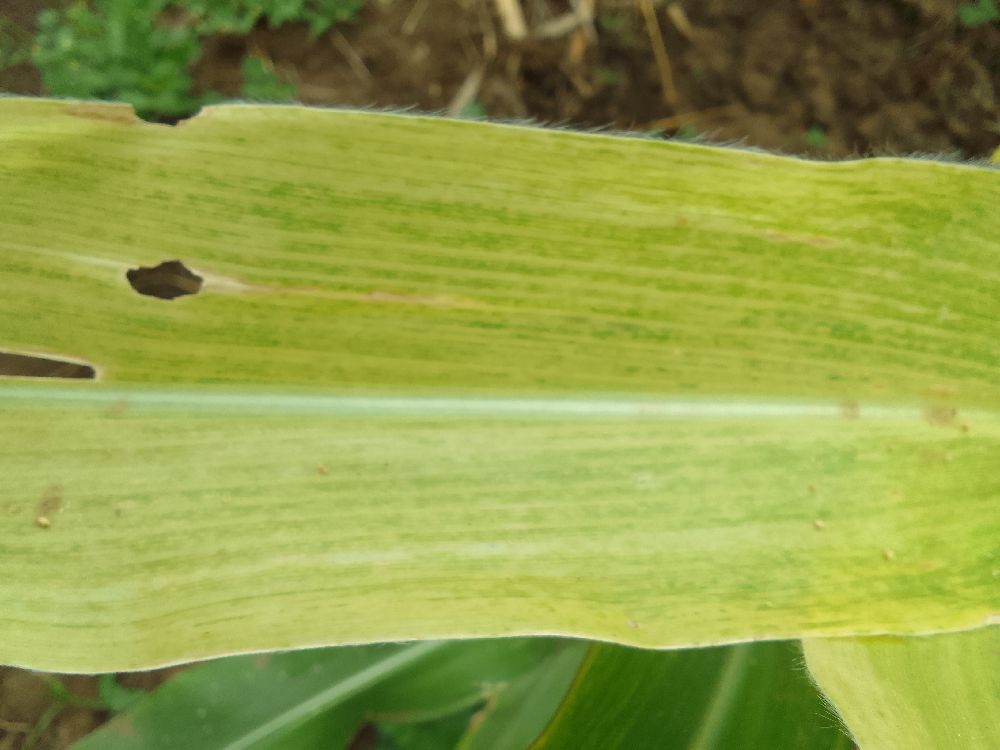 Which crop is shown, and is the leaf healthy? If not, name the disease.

maize, maize lethal necrosis
